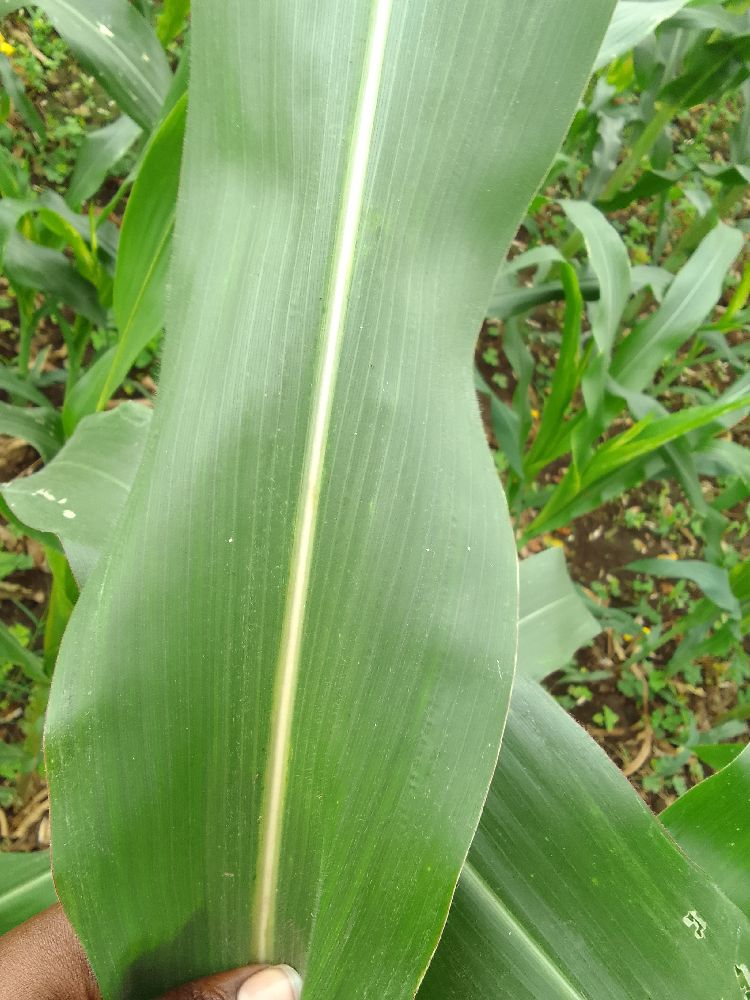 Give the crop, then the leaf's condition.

maize, healthy
